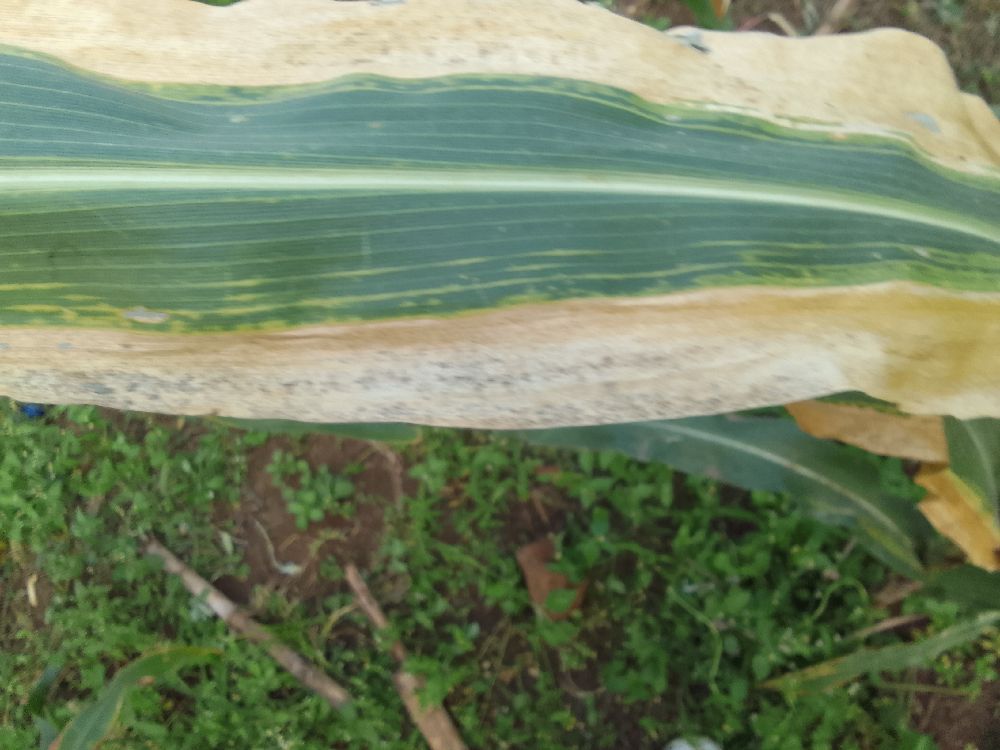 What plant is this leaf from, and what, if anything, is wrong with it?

maize, maize lethal necrosis
